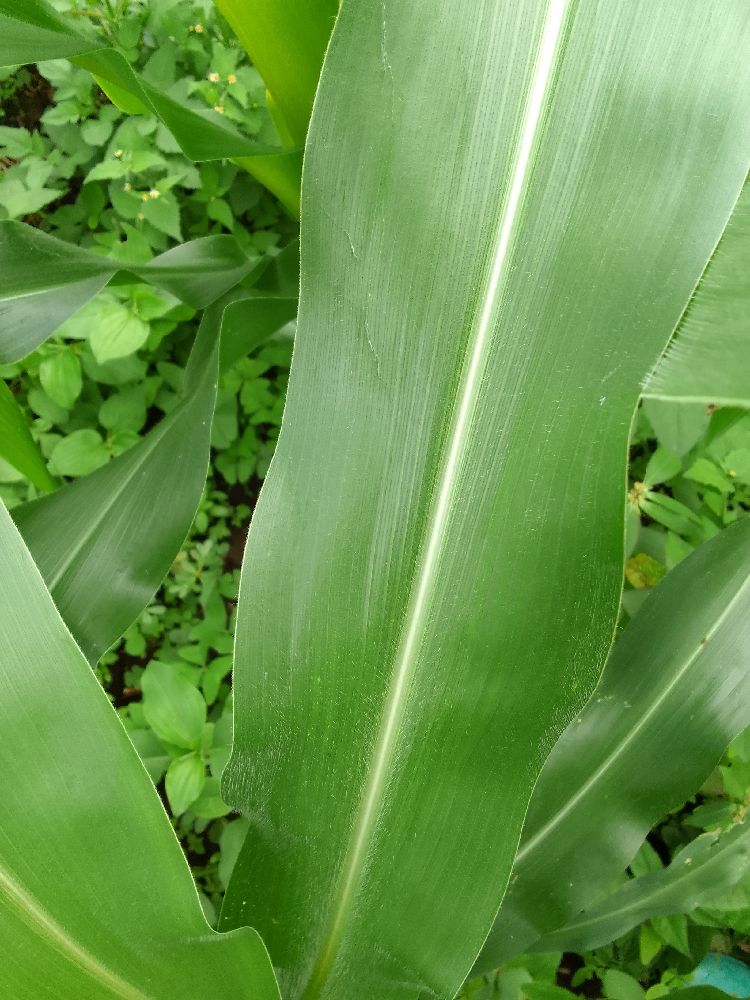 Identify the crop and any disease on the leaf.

maize, healthy
